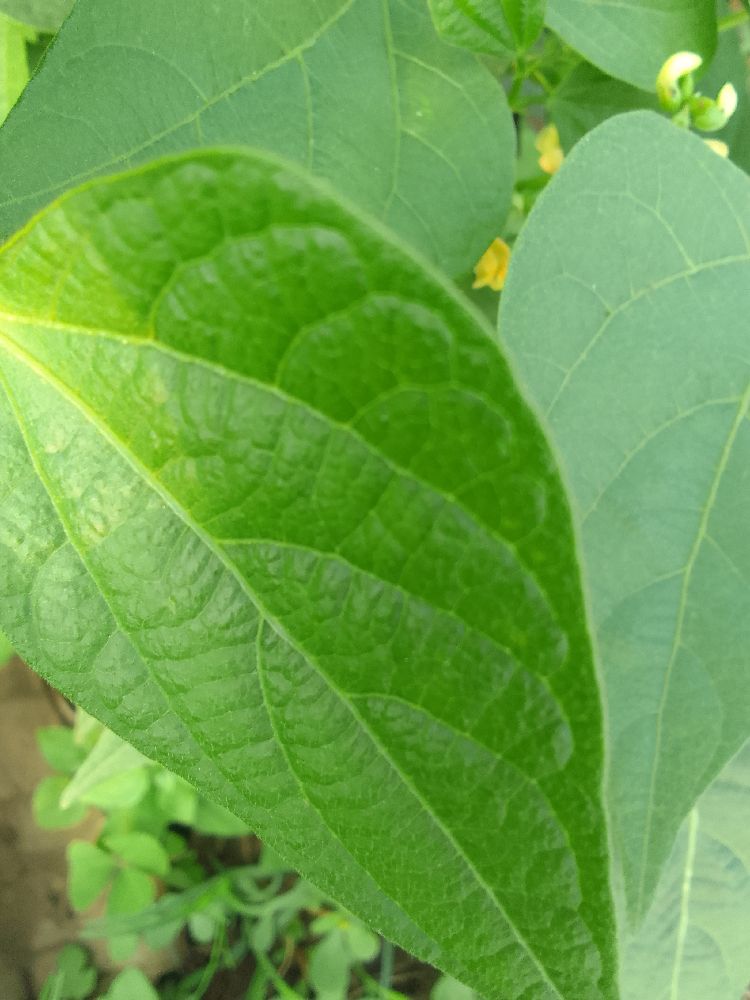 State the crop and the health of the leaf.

common bean, healthy
